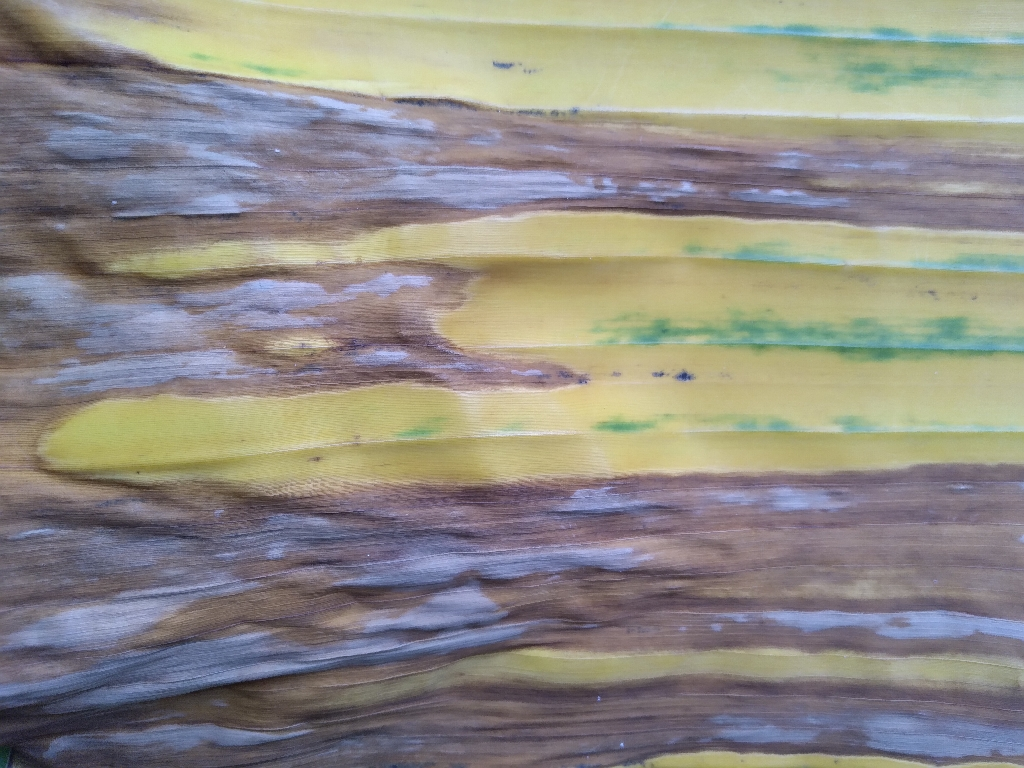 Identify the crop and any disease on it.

banana, fusarium wilt race 1
